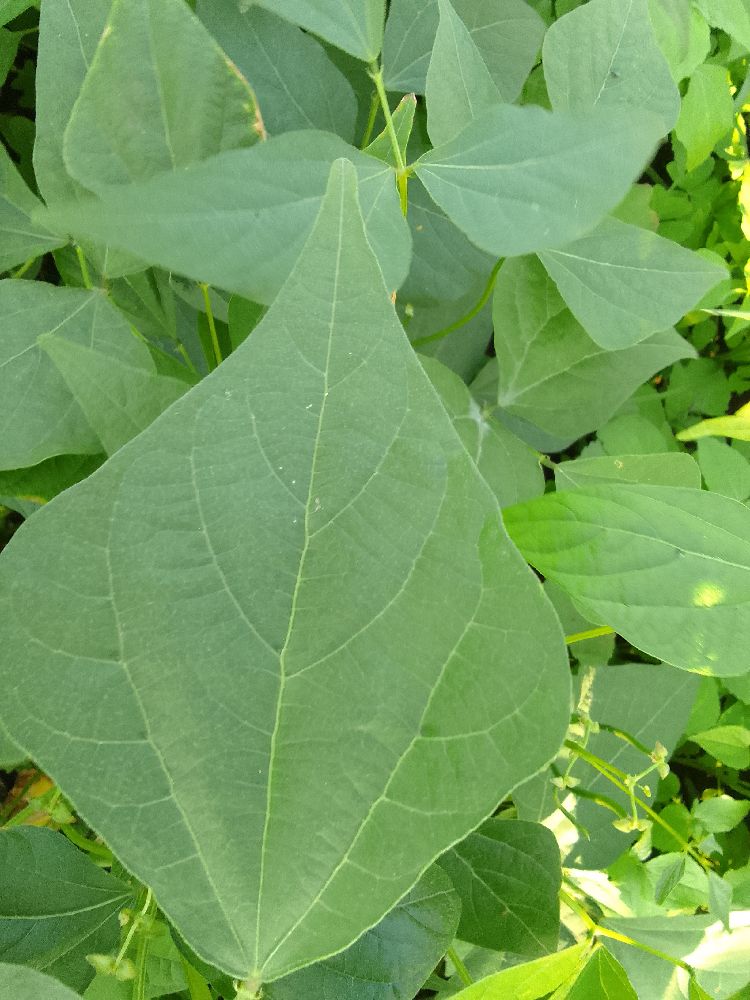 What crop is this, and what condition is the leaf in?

common bean, healthy
